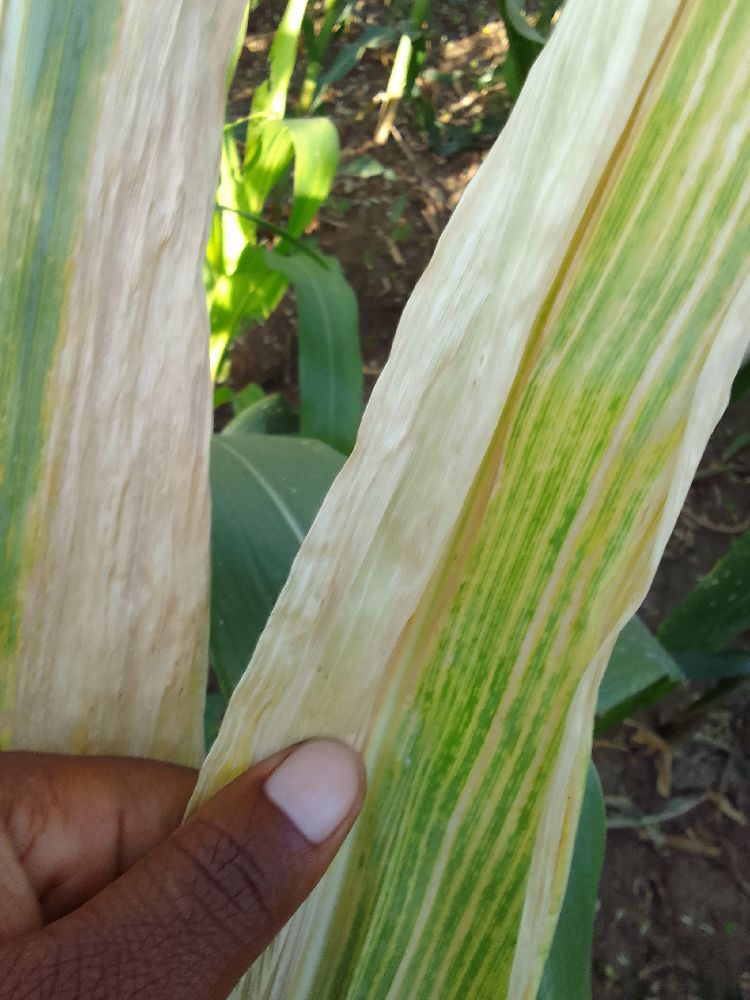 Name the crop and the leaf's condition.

maize, maize lethal necrosis
